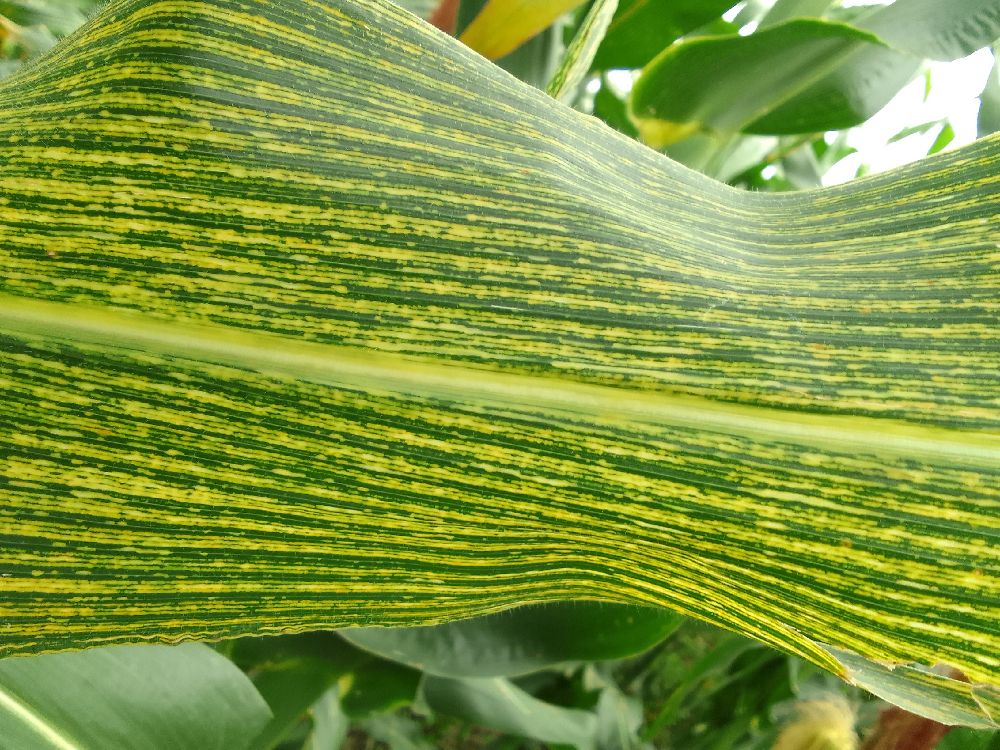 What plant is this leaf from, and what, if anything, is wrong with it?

maize, maize streak virus
